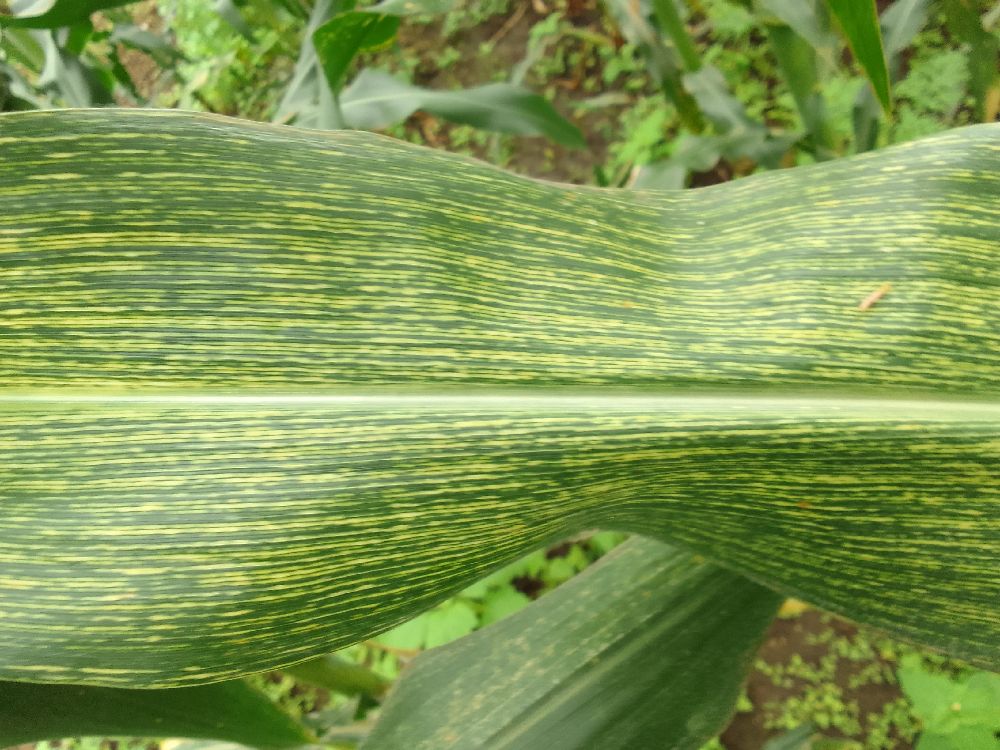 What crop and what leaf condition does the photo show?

maize, maize streak virus
